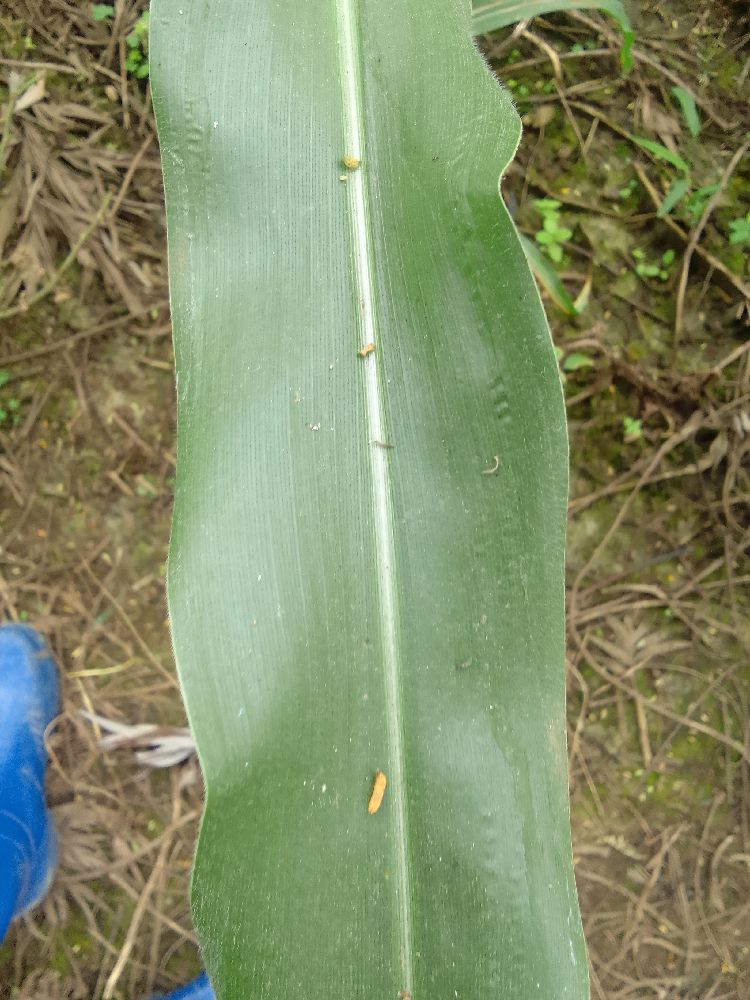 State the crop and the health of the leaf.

maize, healthy
